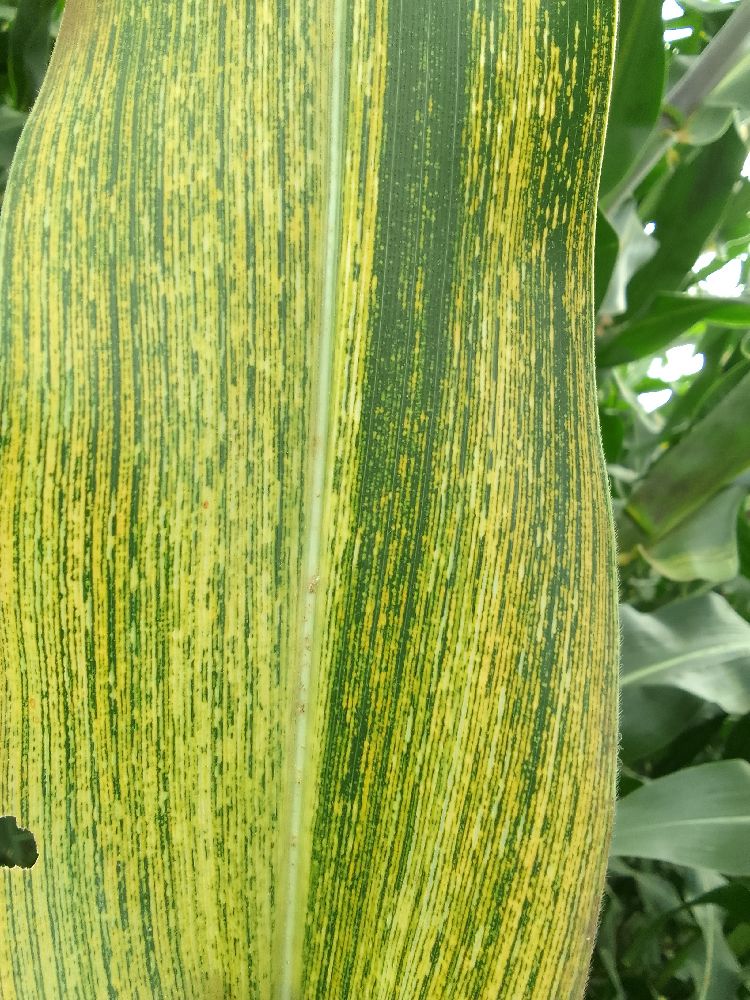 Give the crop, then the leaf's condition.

maize, maize streak virus
